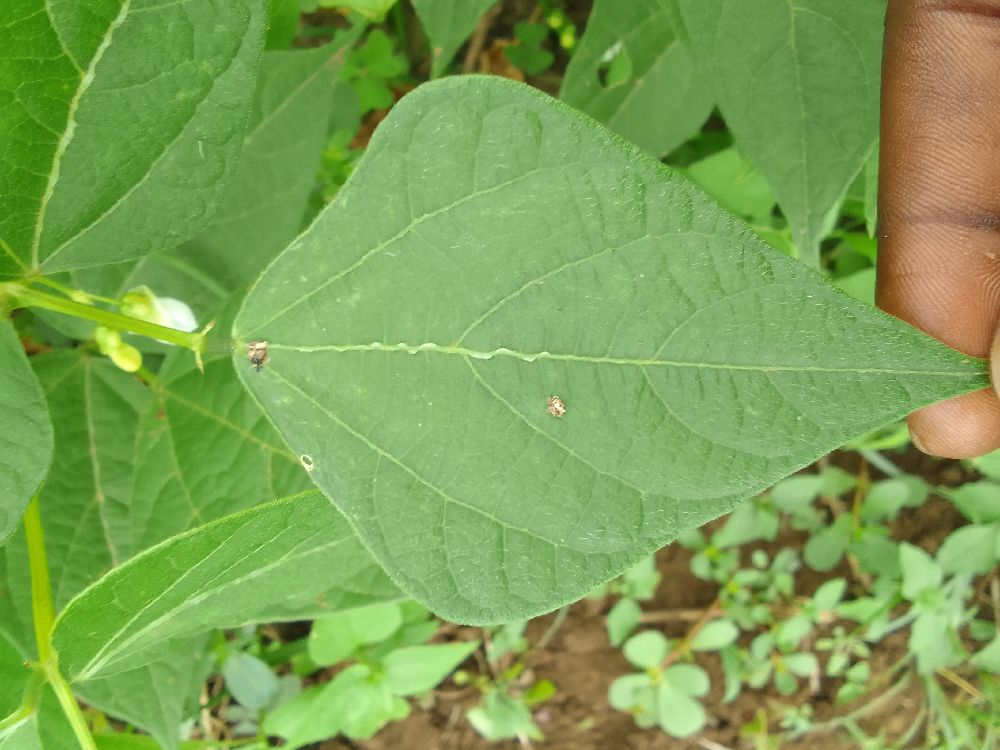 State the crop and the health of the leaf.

common bean, healthy
